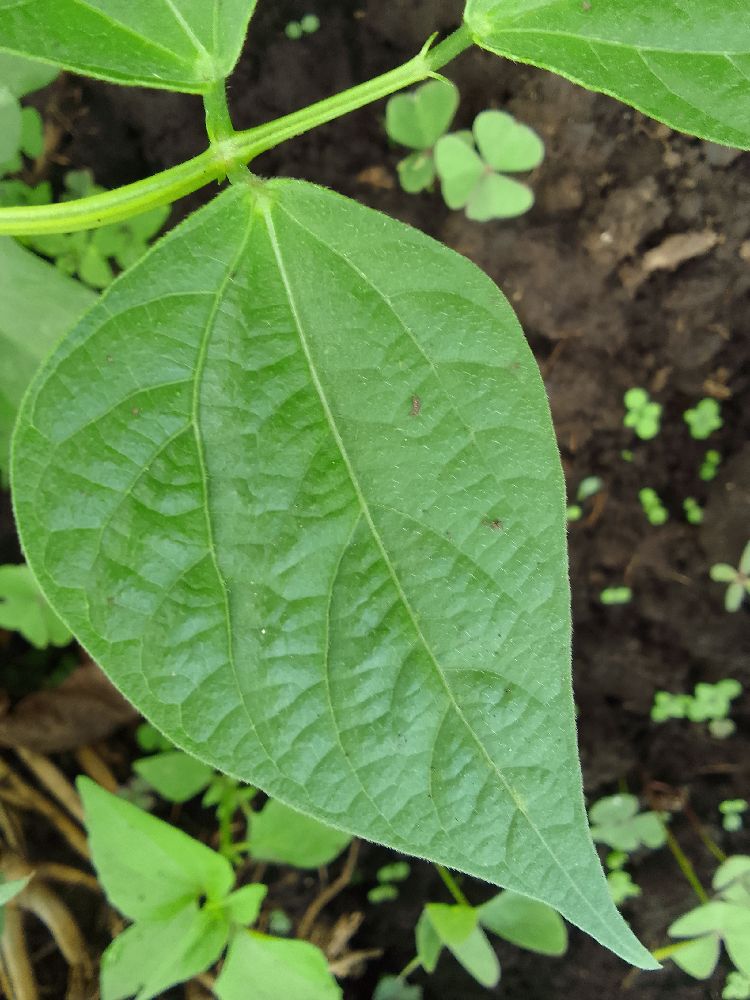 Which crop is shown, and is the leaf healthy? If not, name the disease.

common bean, healthy
